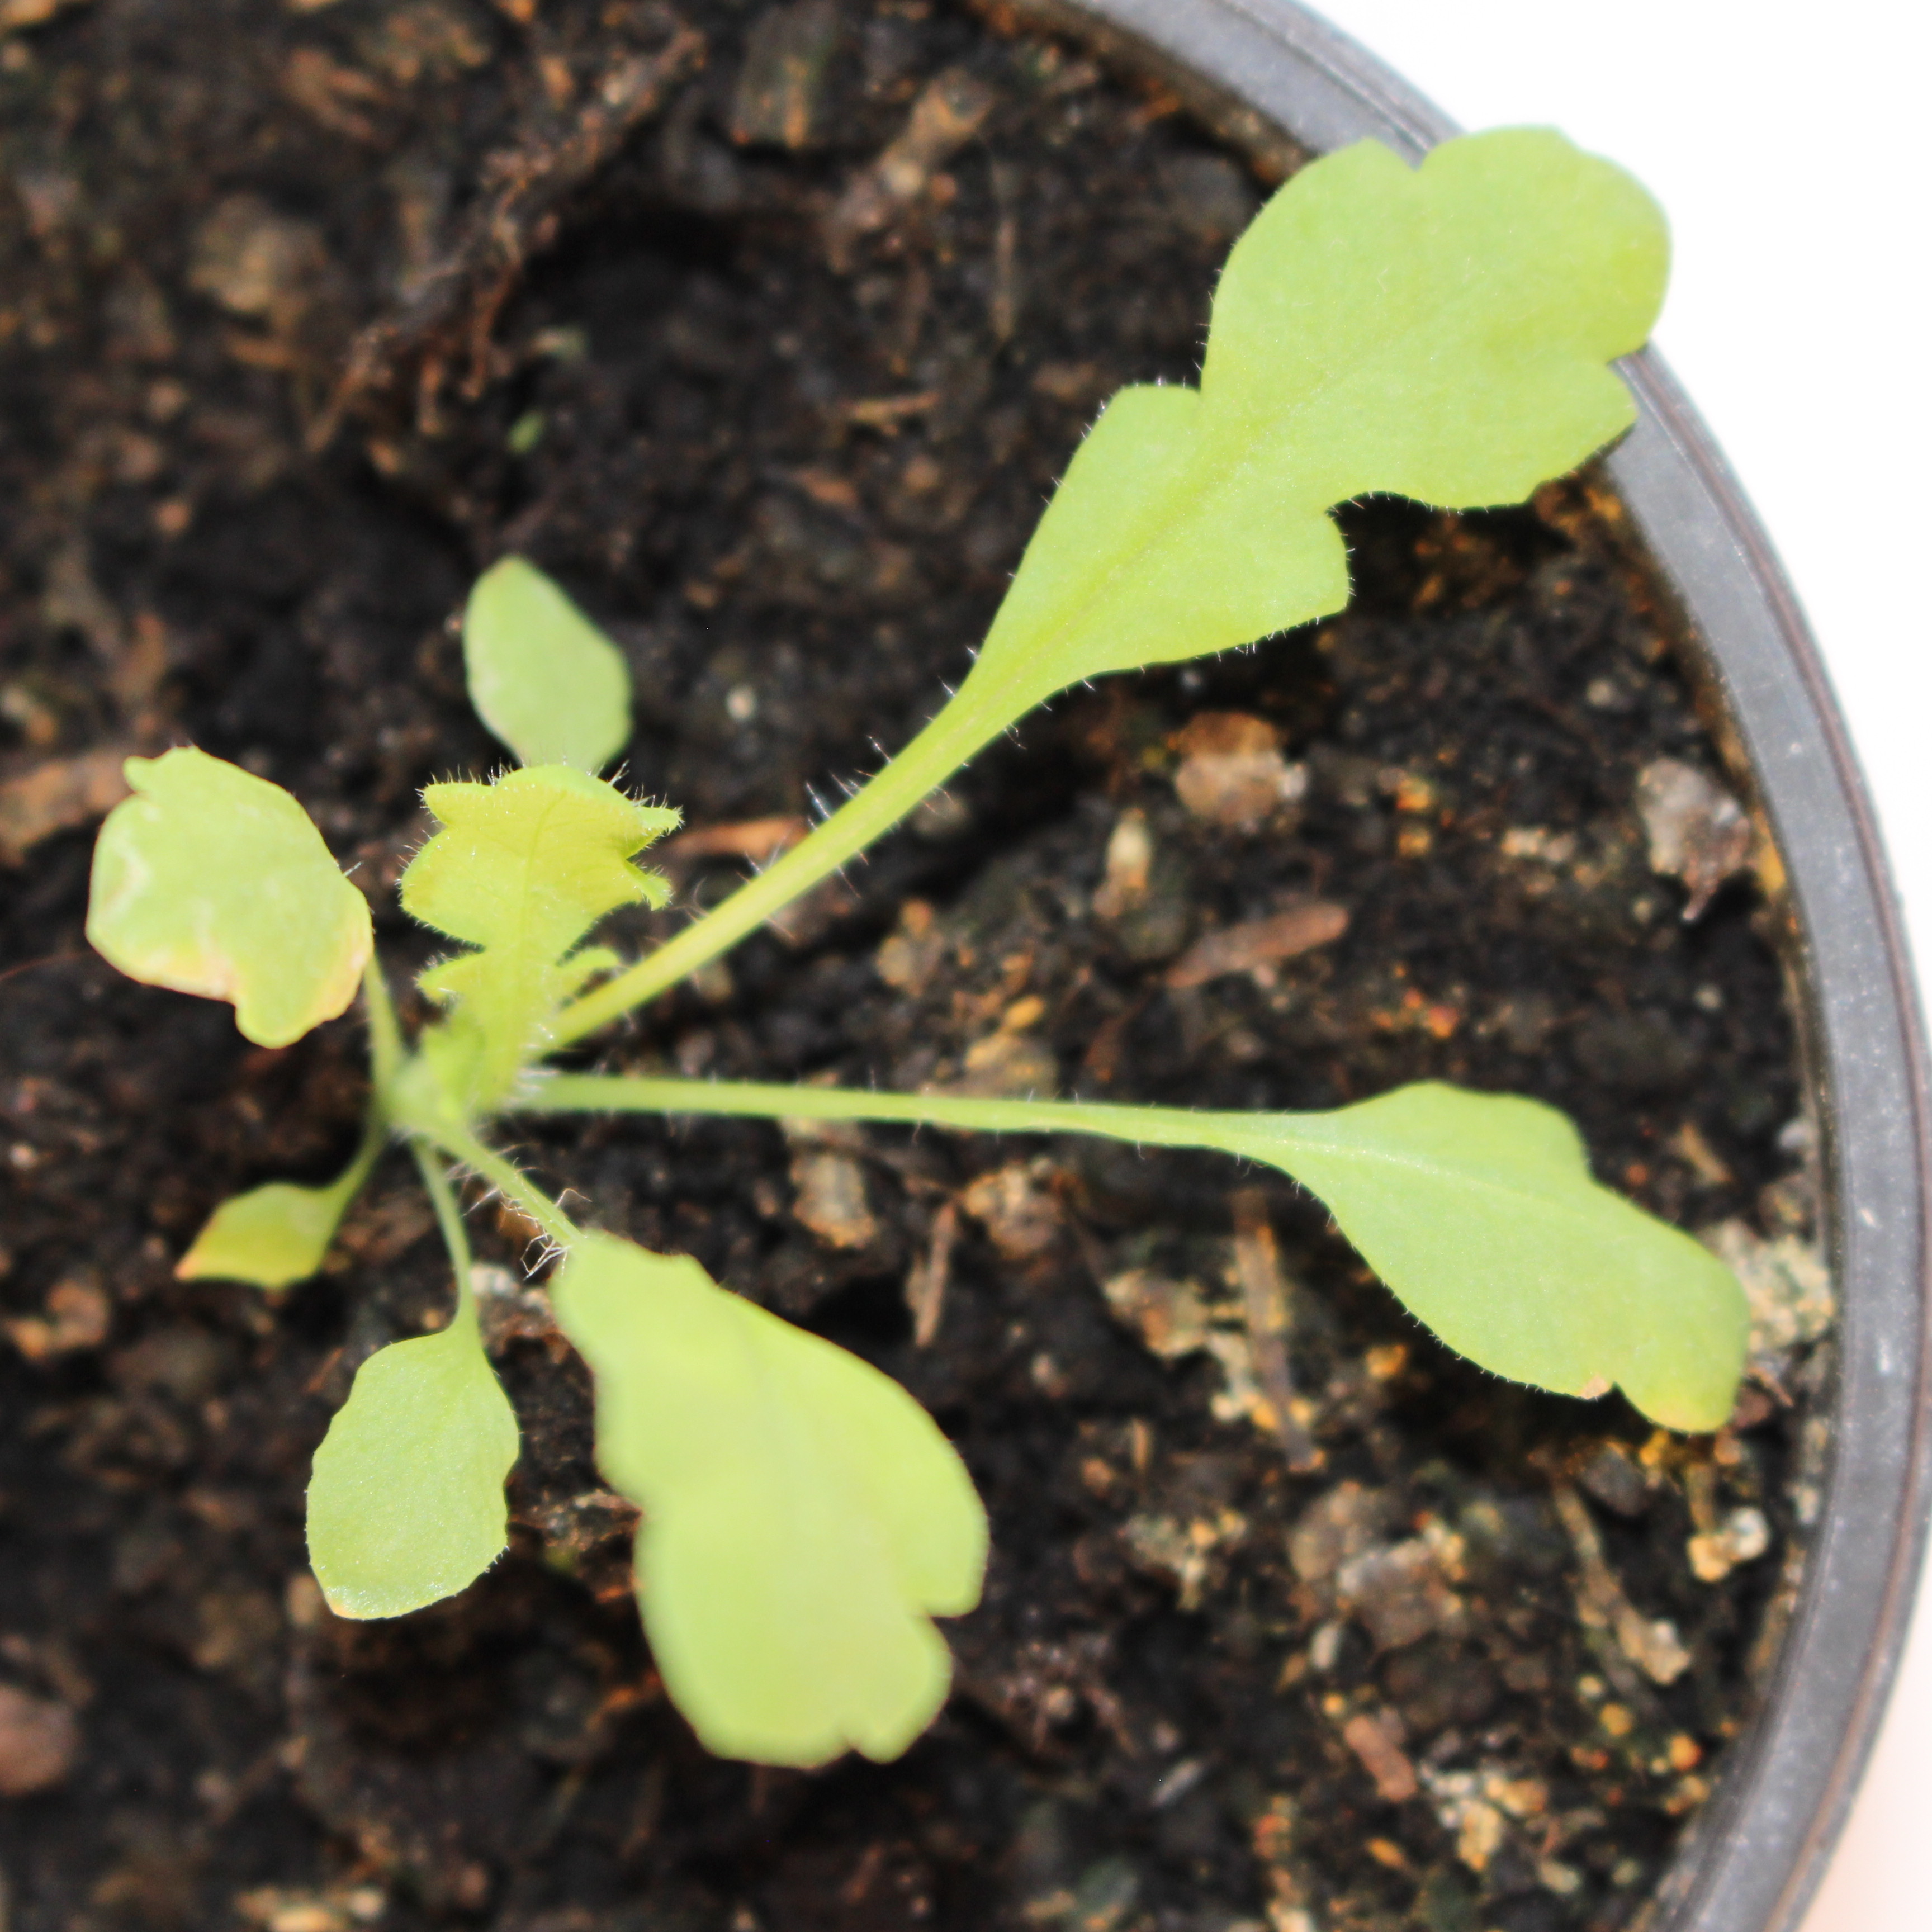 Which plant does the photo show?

Papaver rhoeas
